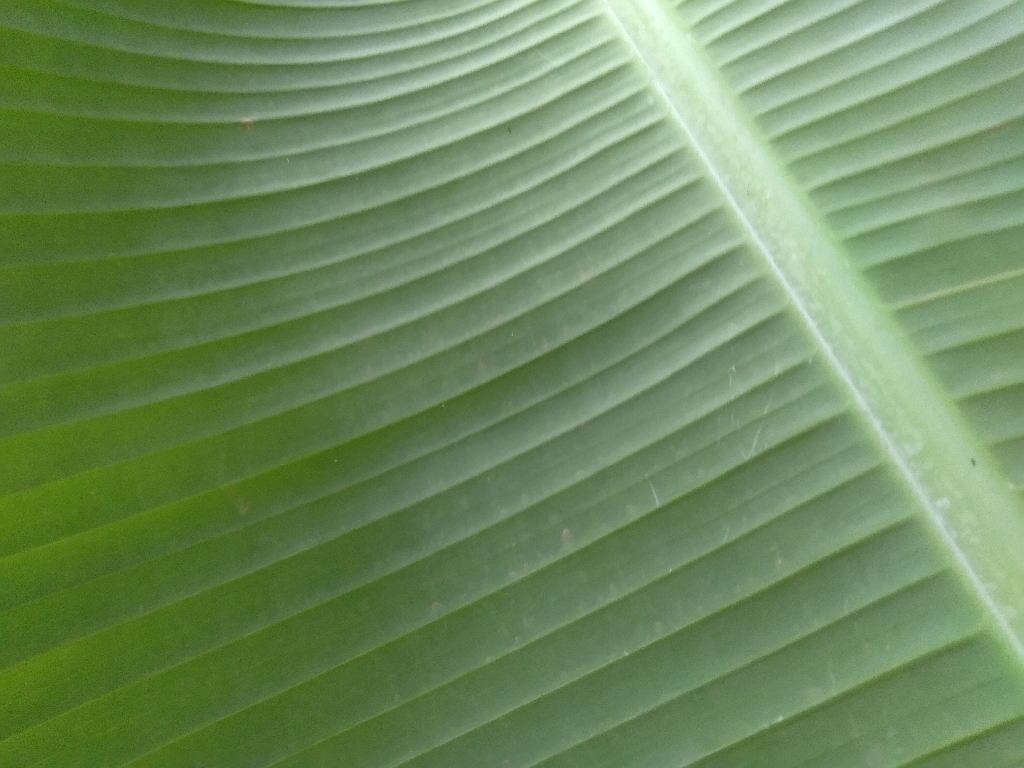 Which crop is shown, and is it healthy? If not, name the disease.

banana, healthy
